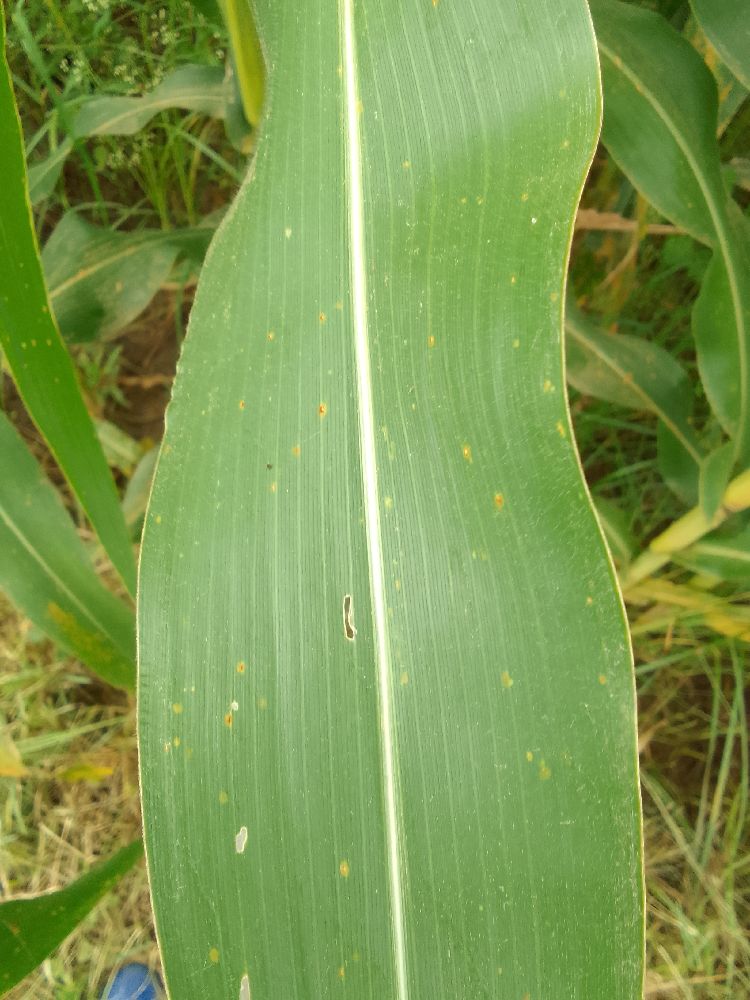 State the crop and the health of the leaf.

maize, healthy
